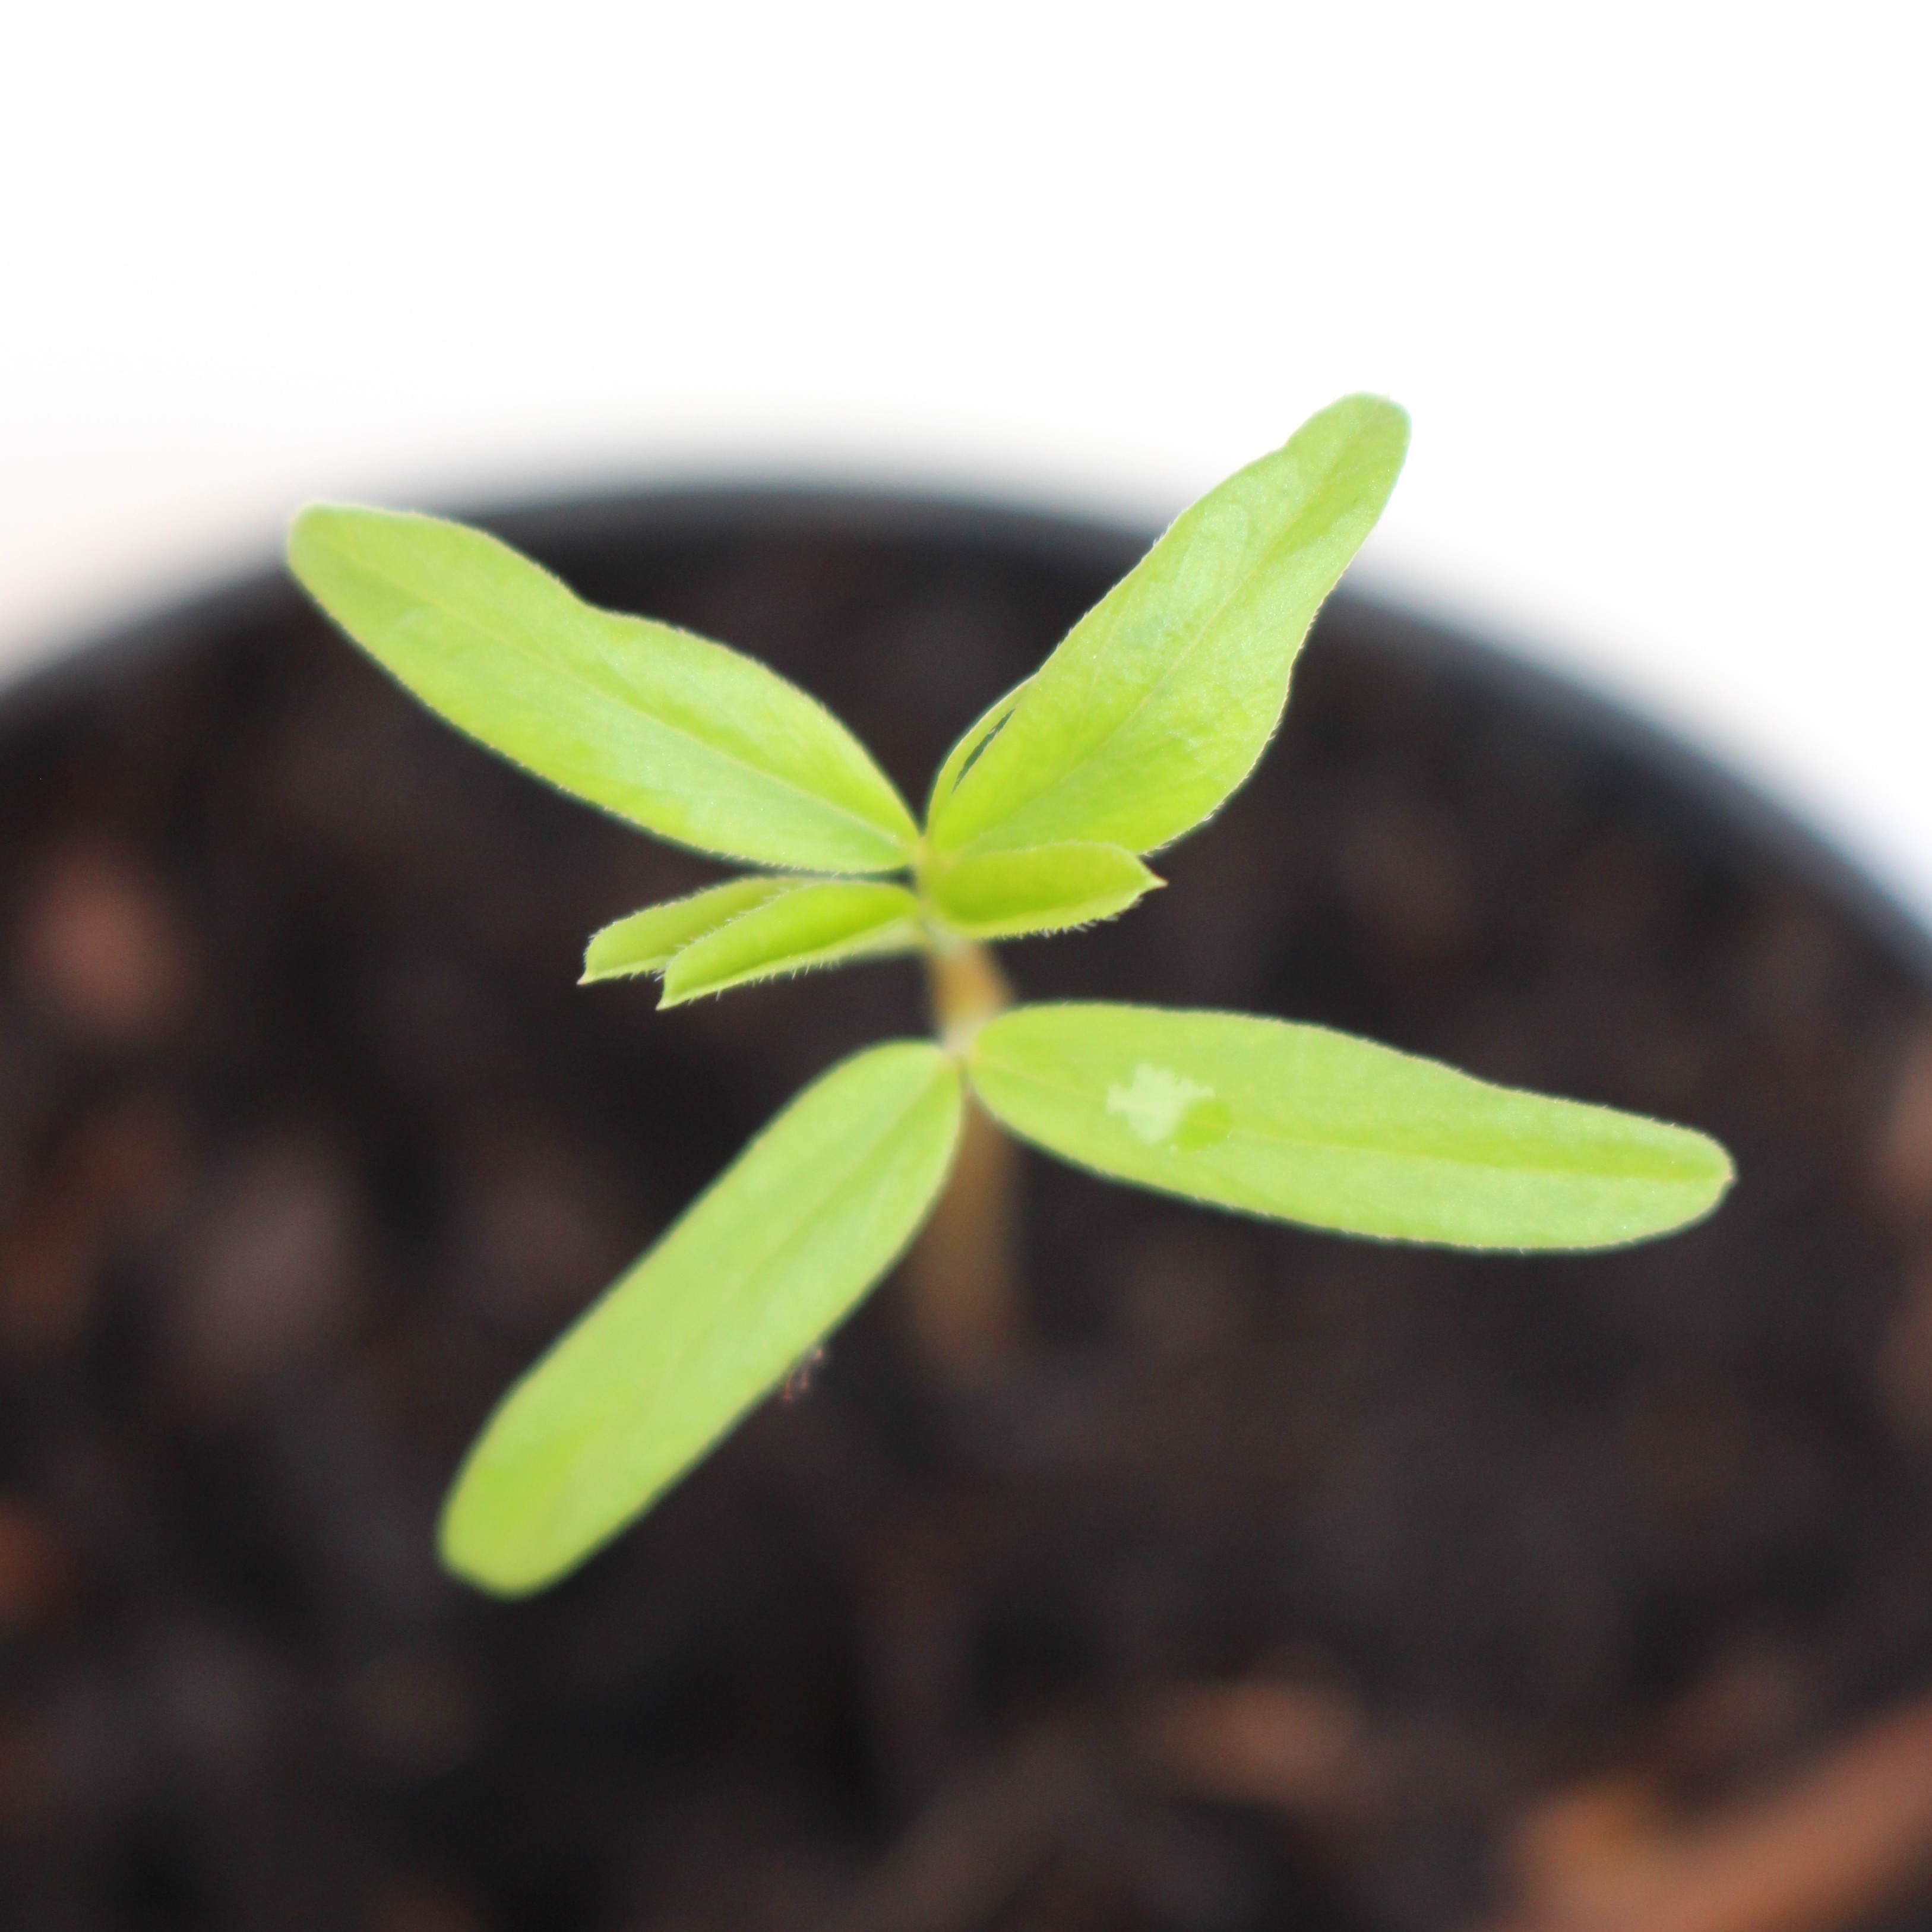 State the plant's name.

Vicia sativa
